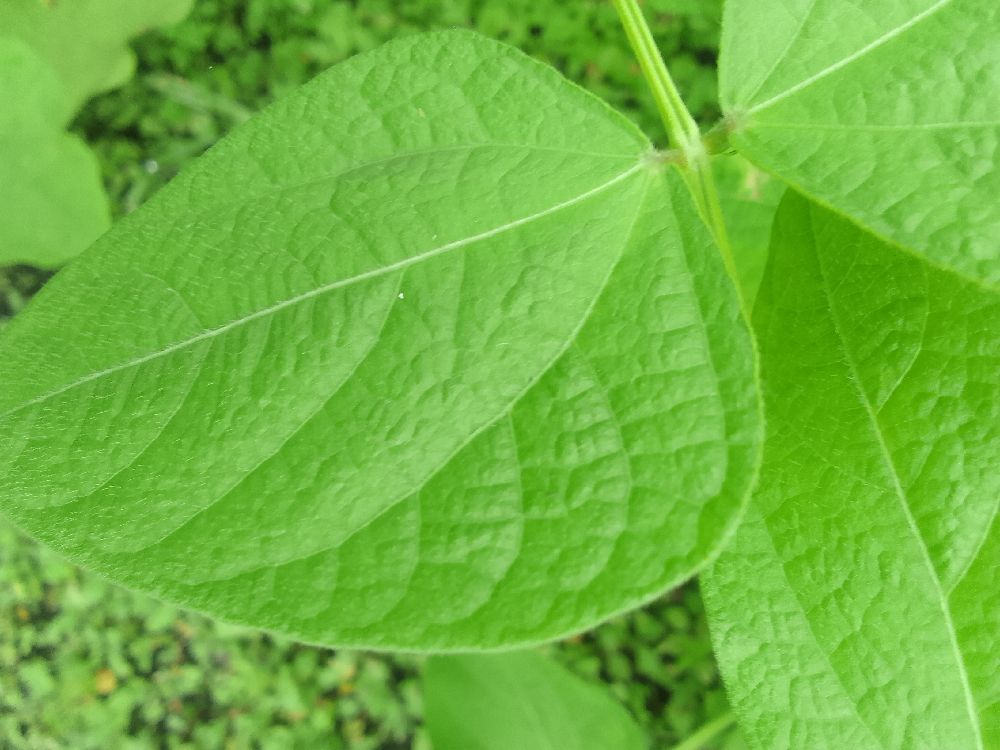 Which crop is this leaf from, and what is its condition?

common bean, healthy
